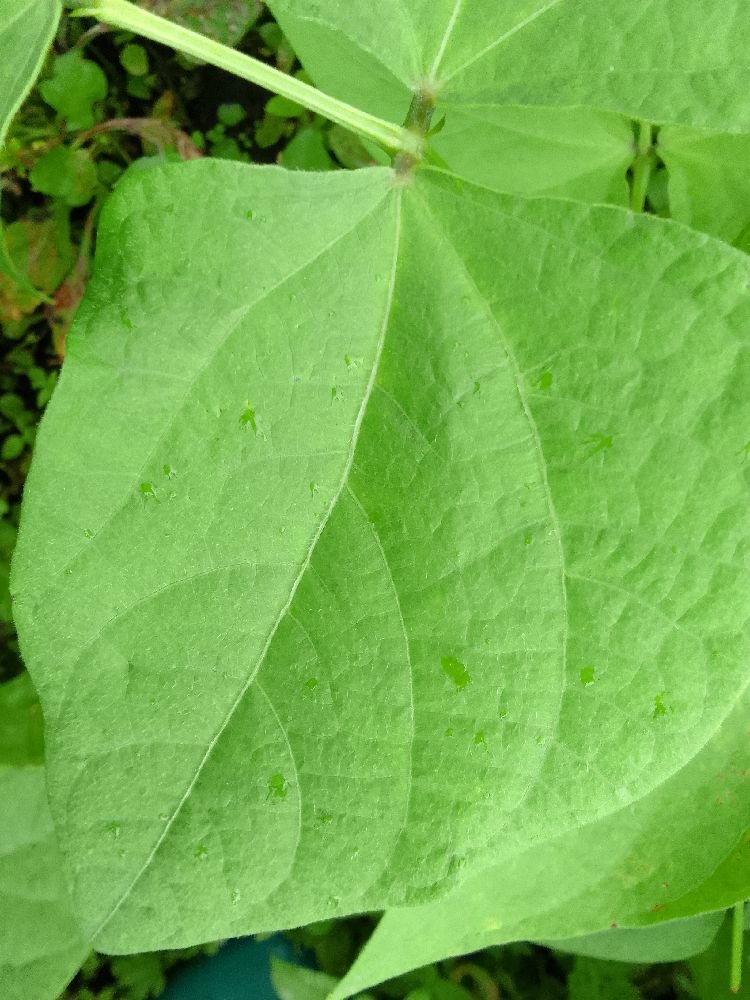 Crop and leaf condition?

common bean, healthy
